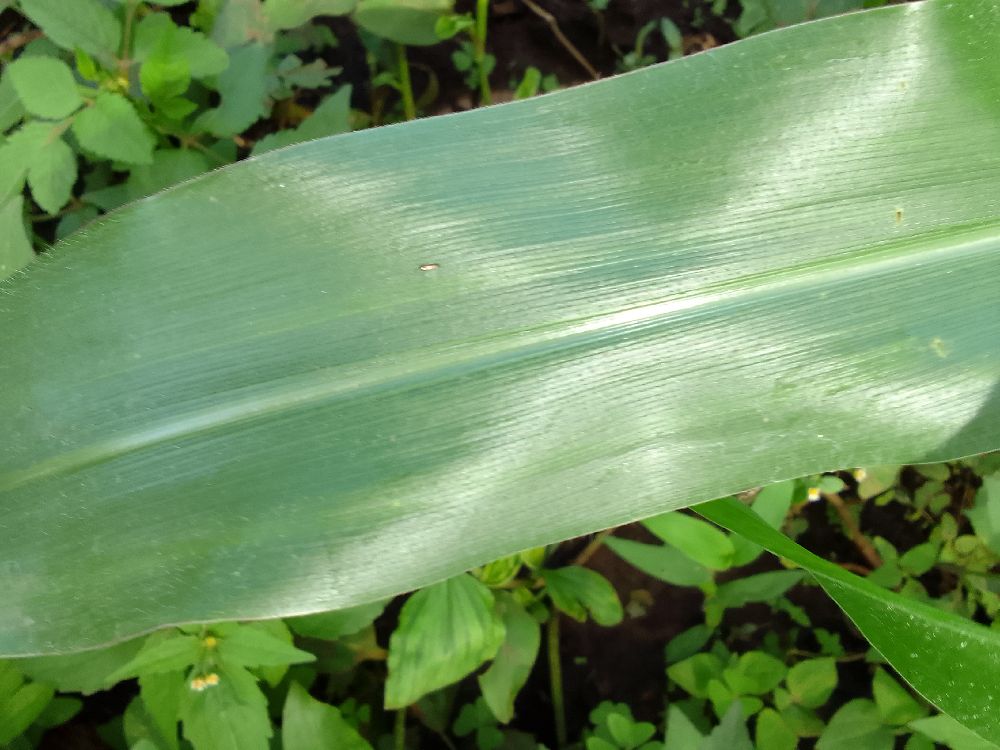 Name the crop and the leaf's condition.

maize, healthy
